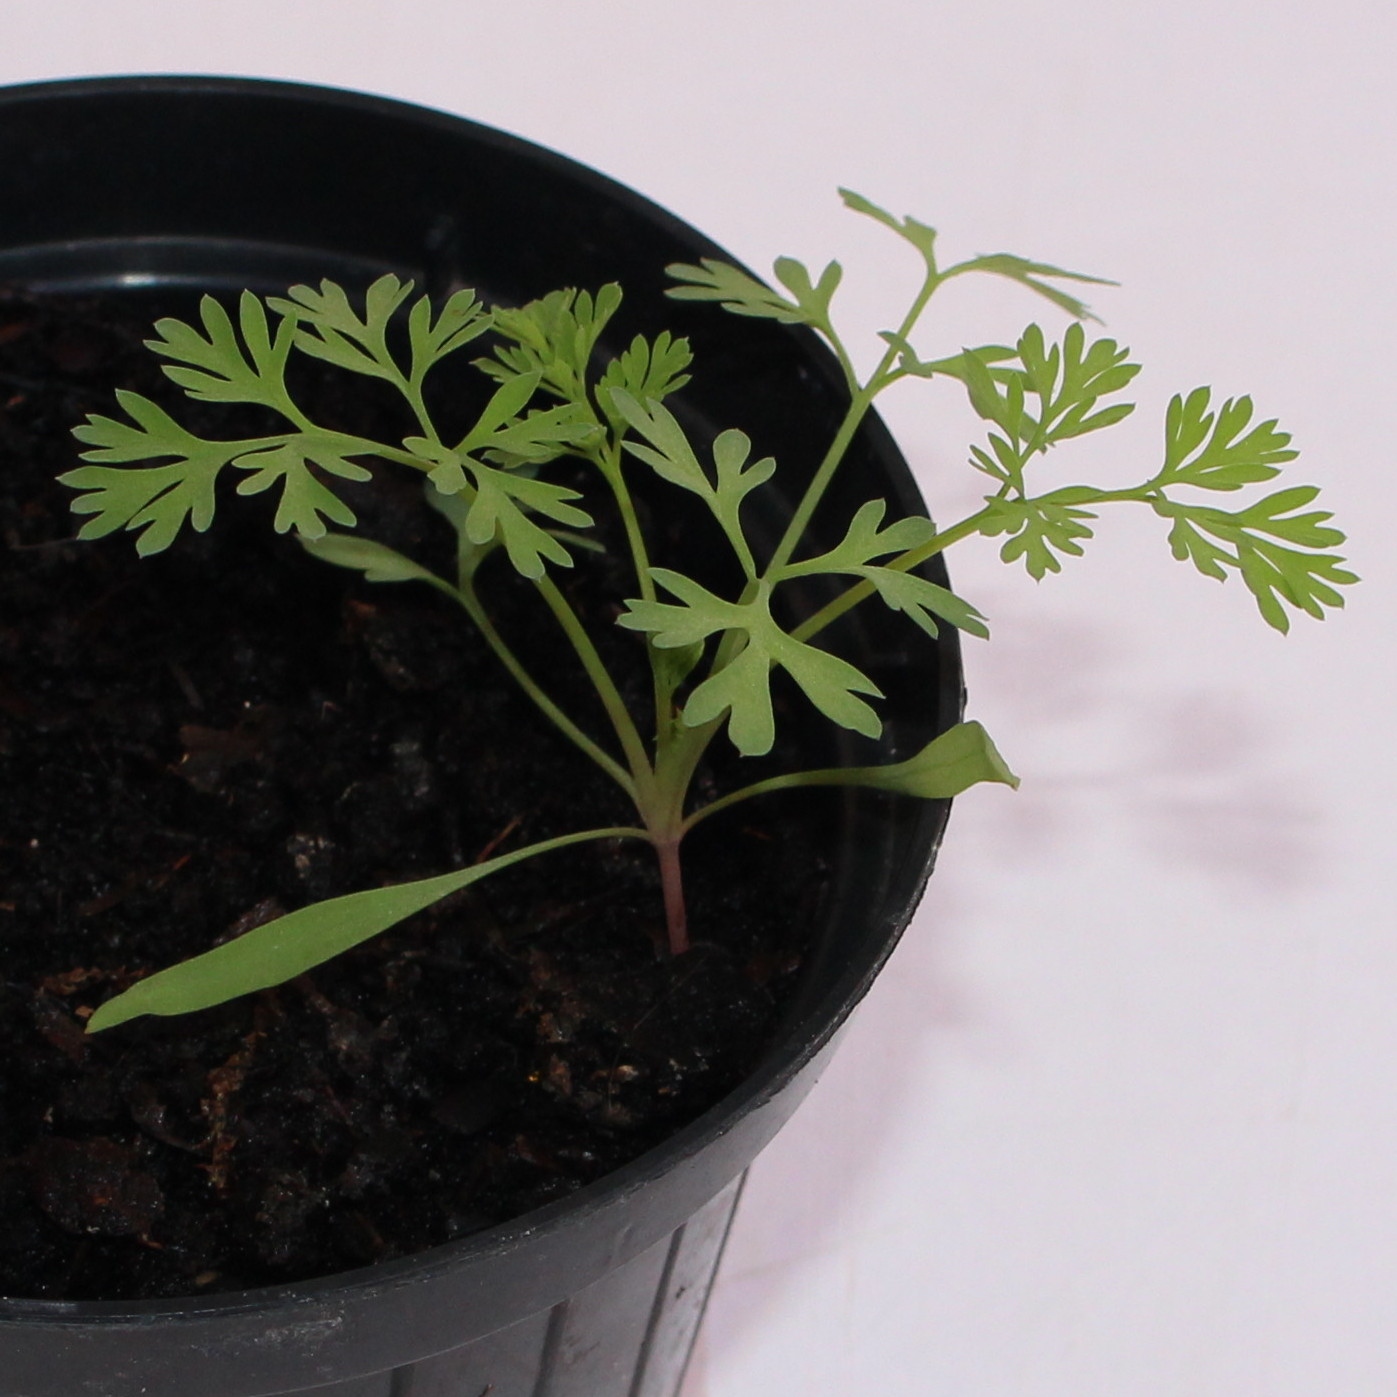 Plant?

Fumaria officinalis
